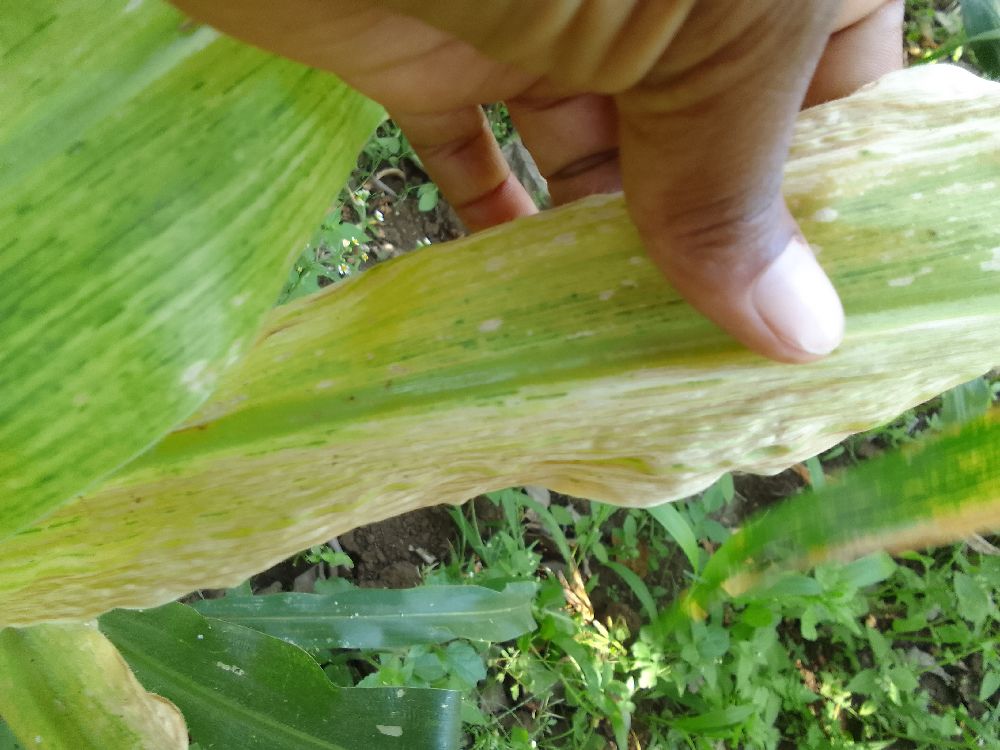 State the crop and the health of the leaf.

maize, maize lethal necrosis
